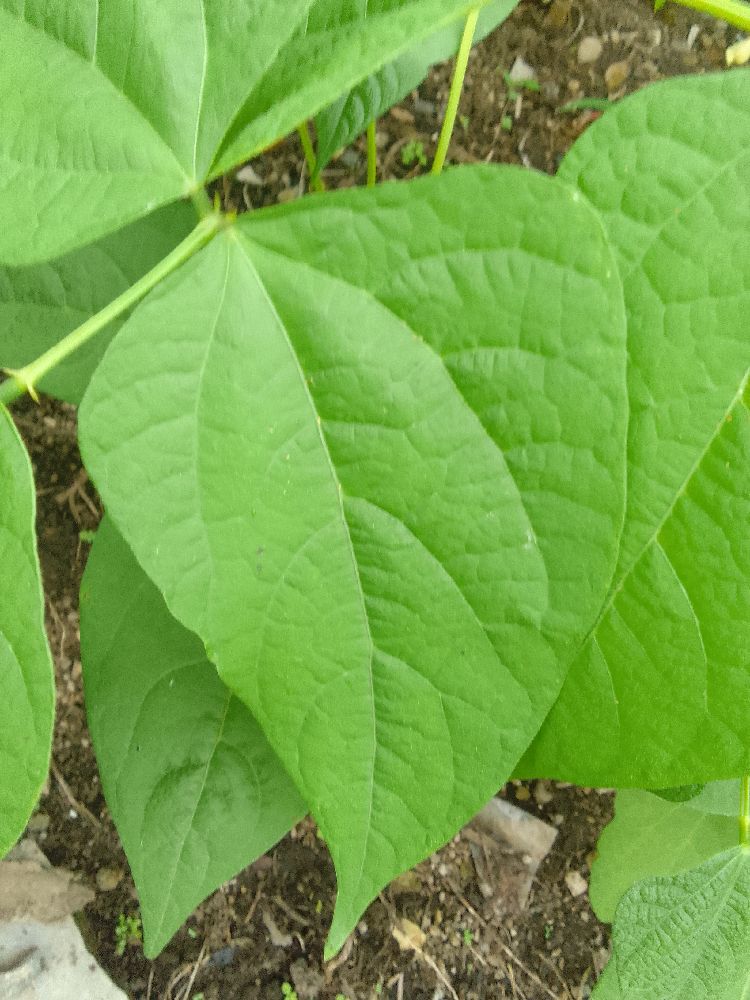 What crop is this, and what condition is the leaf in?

common bean, healthy
